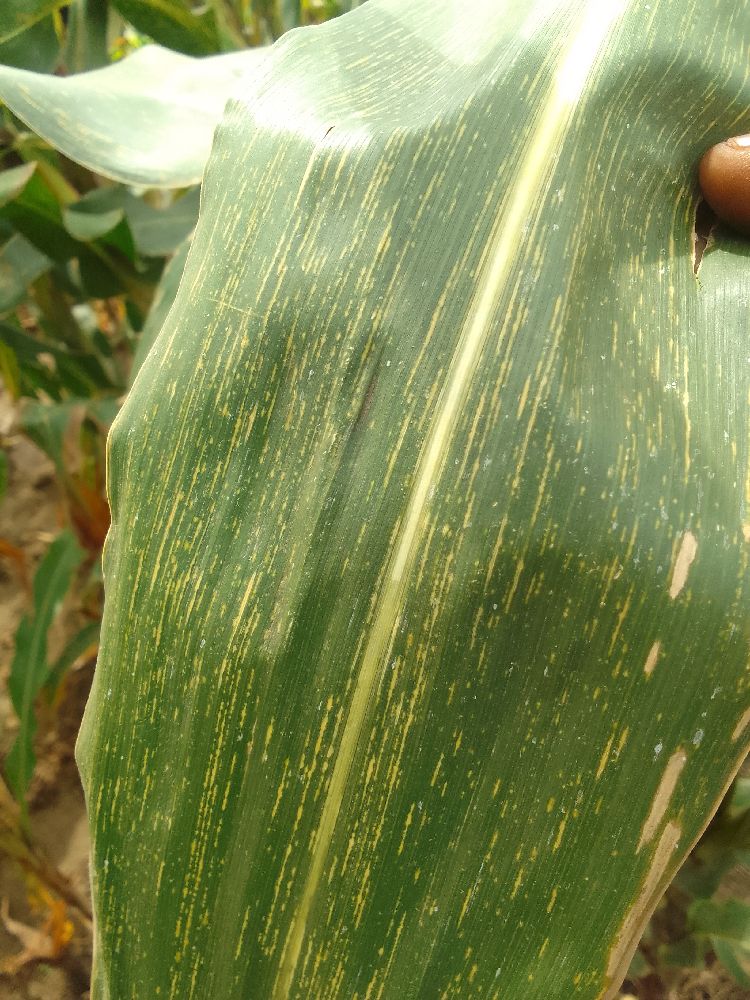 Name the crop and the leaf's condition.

maize, maize streak virus
